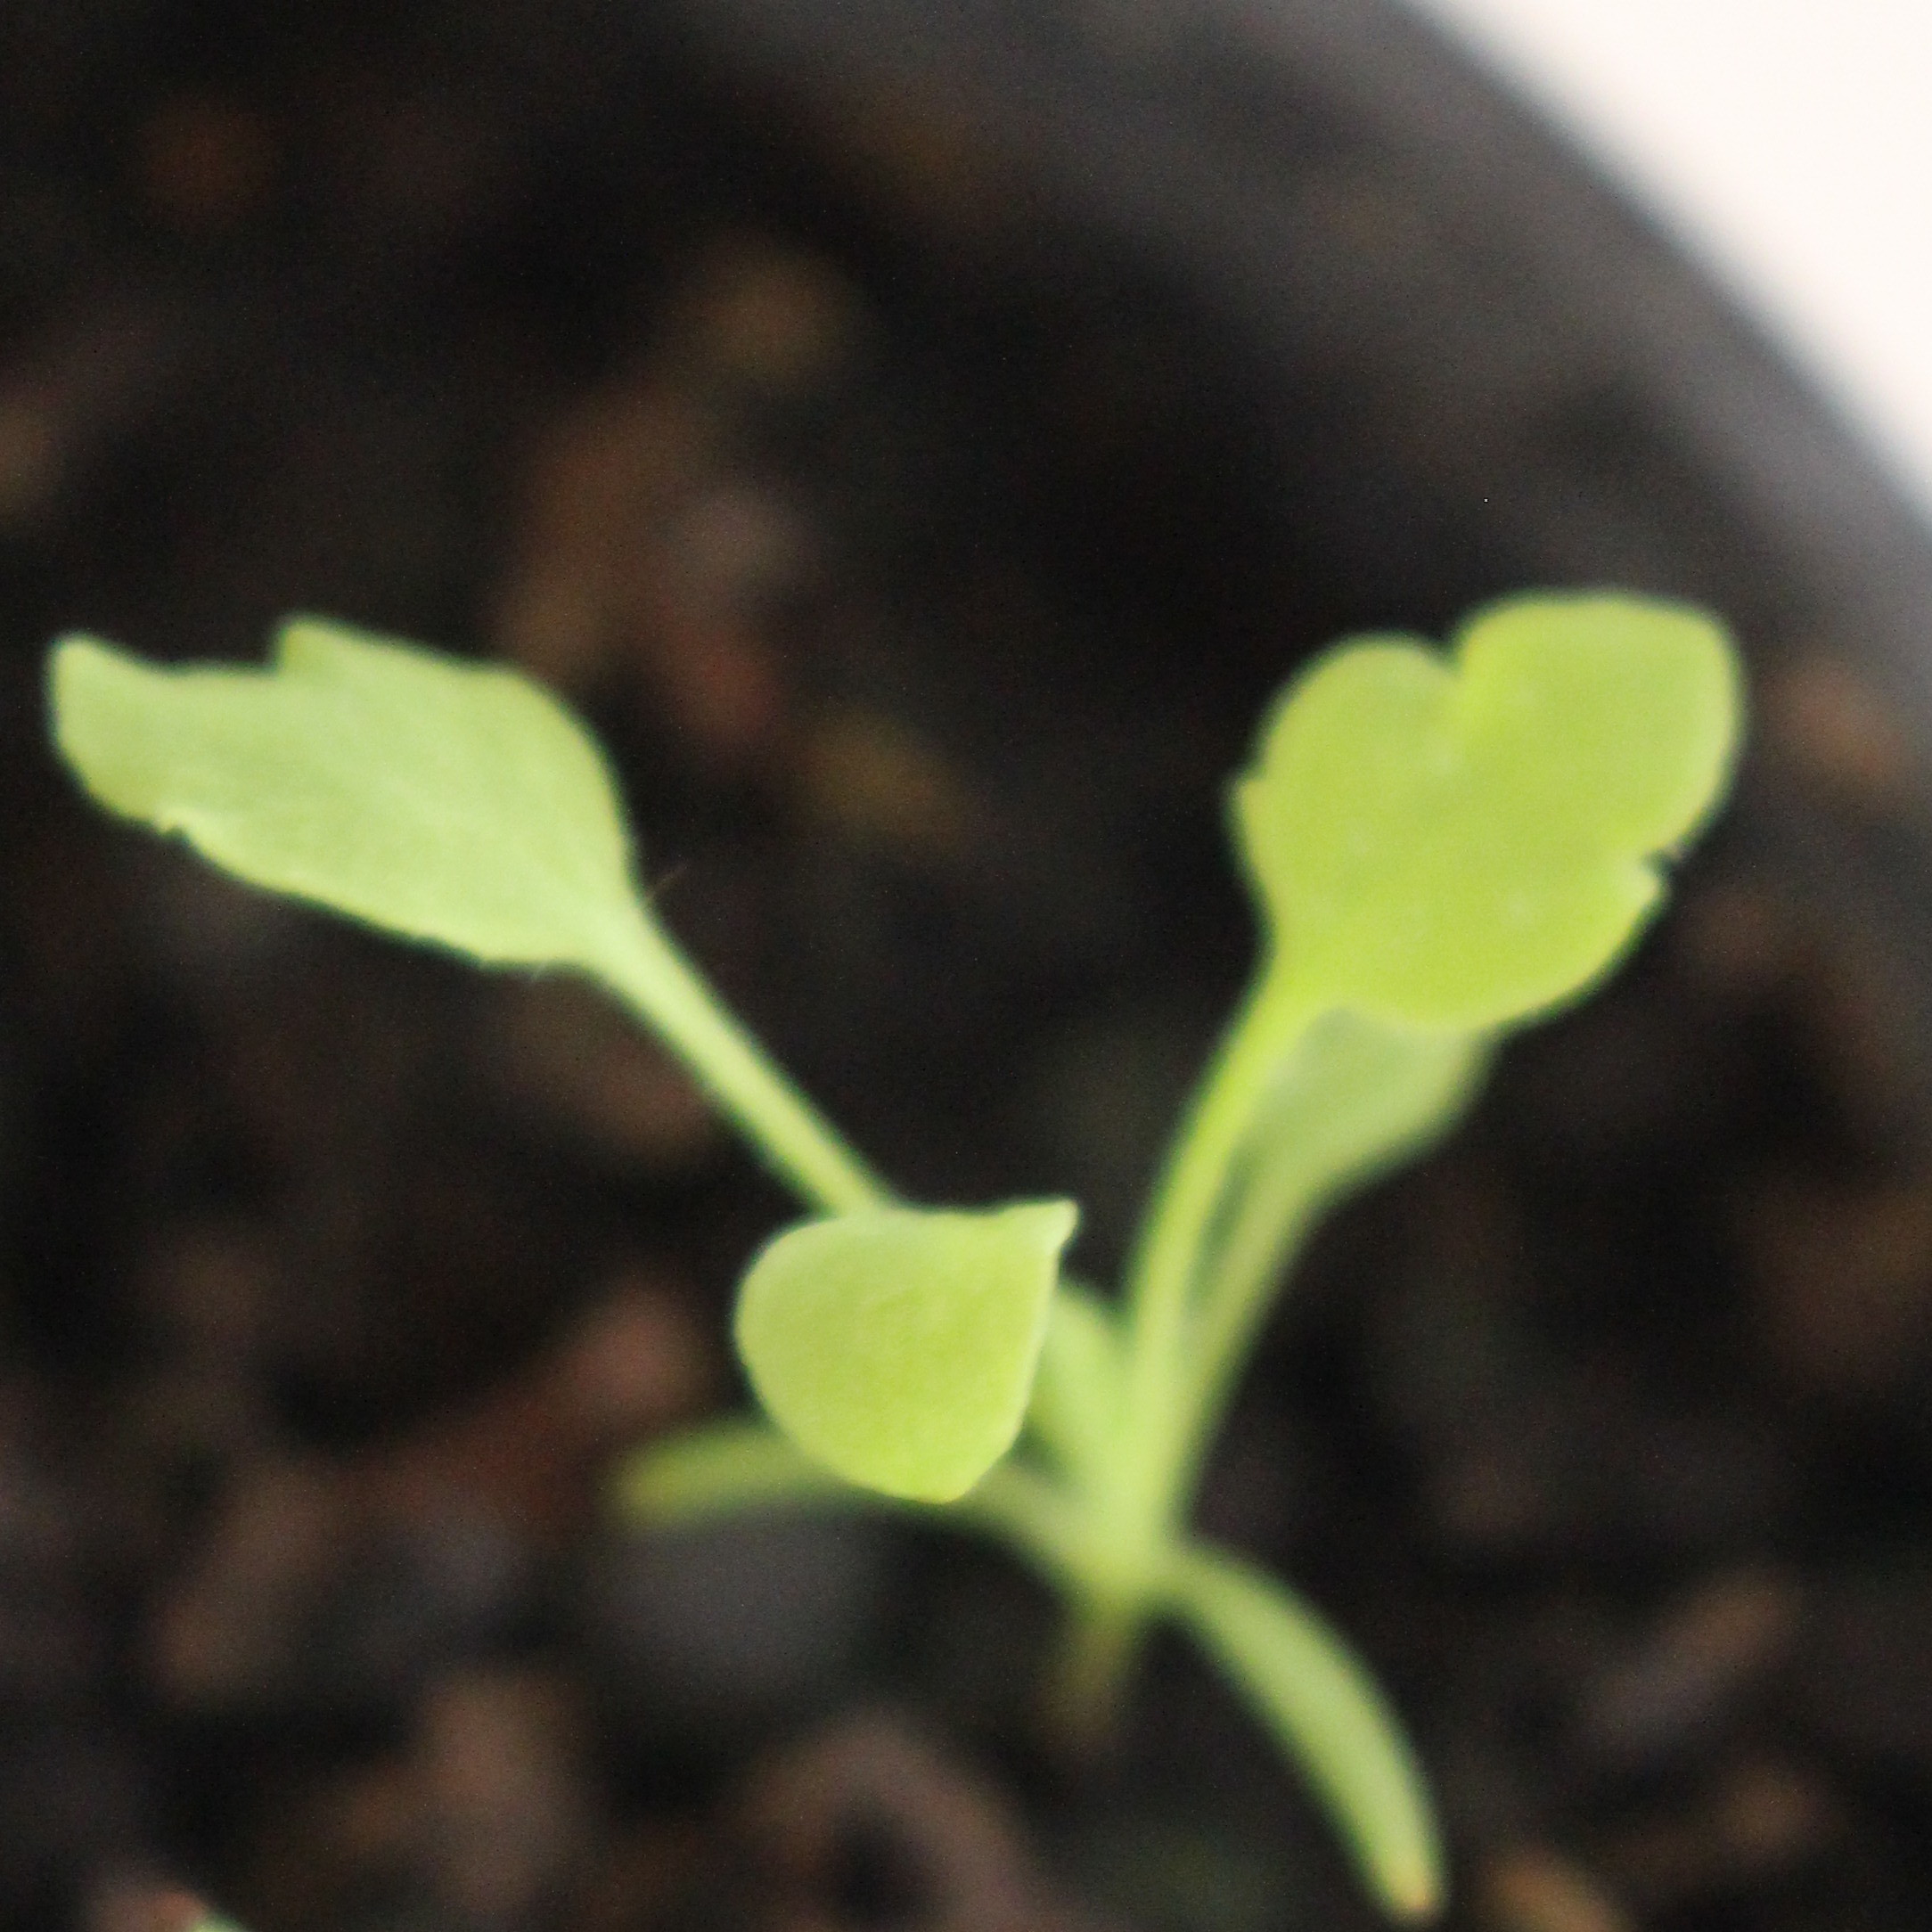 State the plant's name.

Papaver rhoeas
